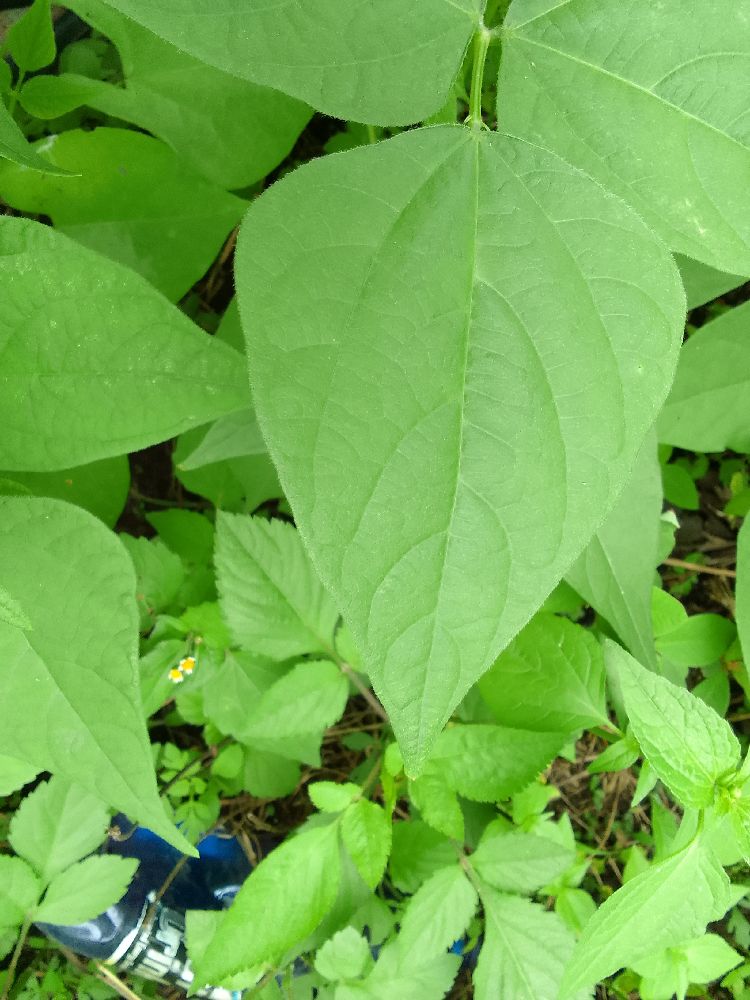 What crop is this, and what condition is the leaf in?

common bean, healthy
